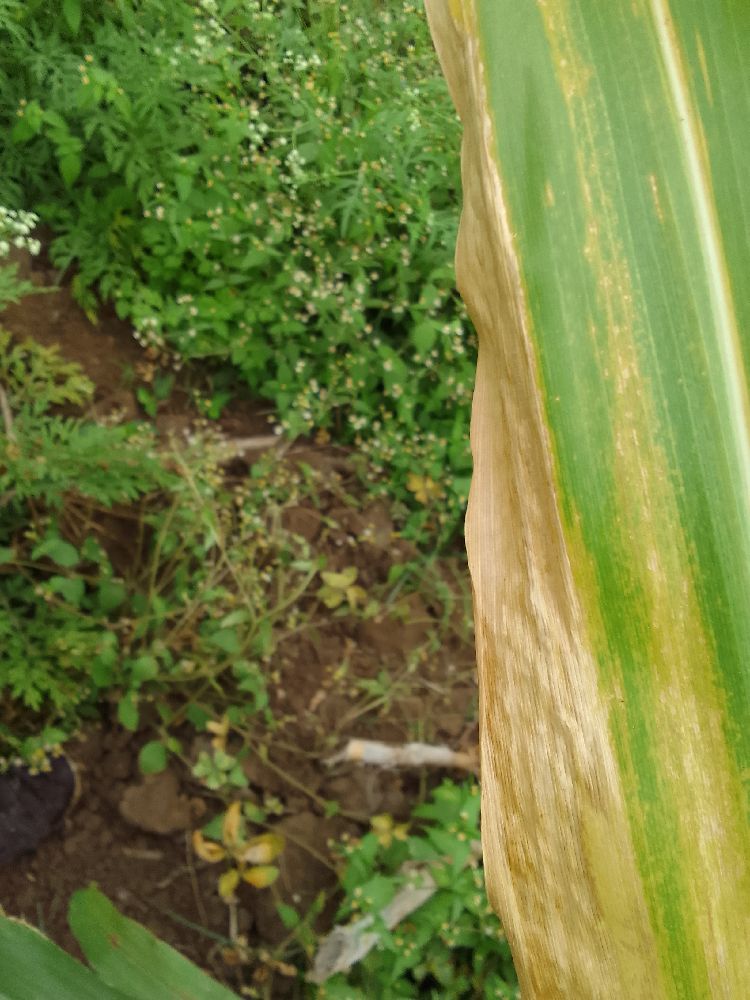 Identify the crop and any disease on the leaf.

maize, maize lethal necrosis
